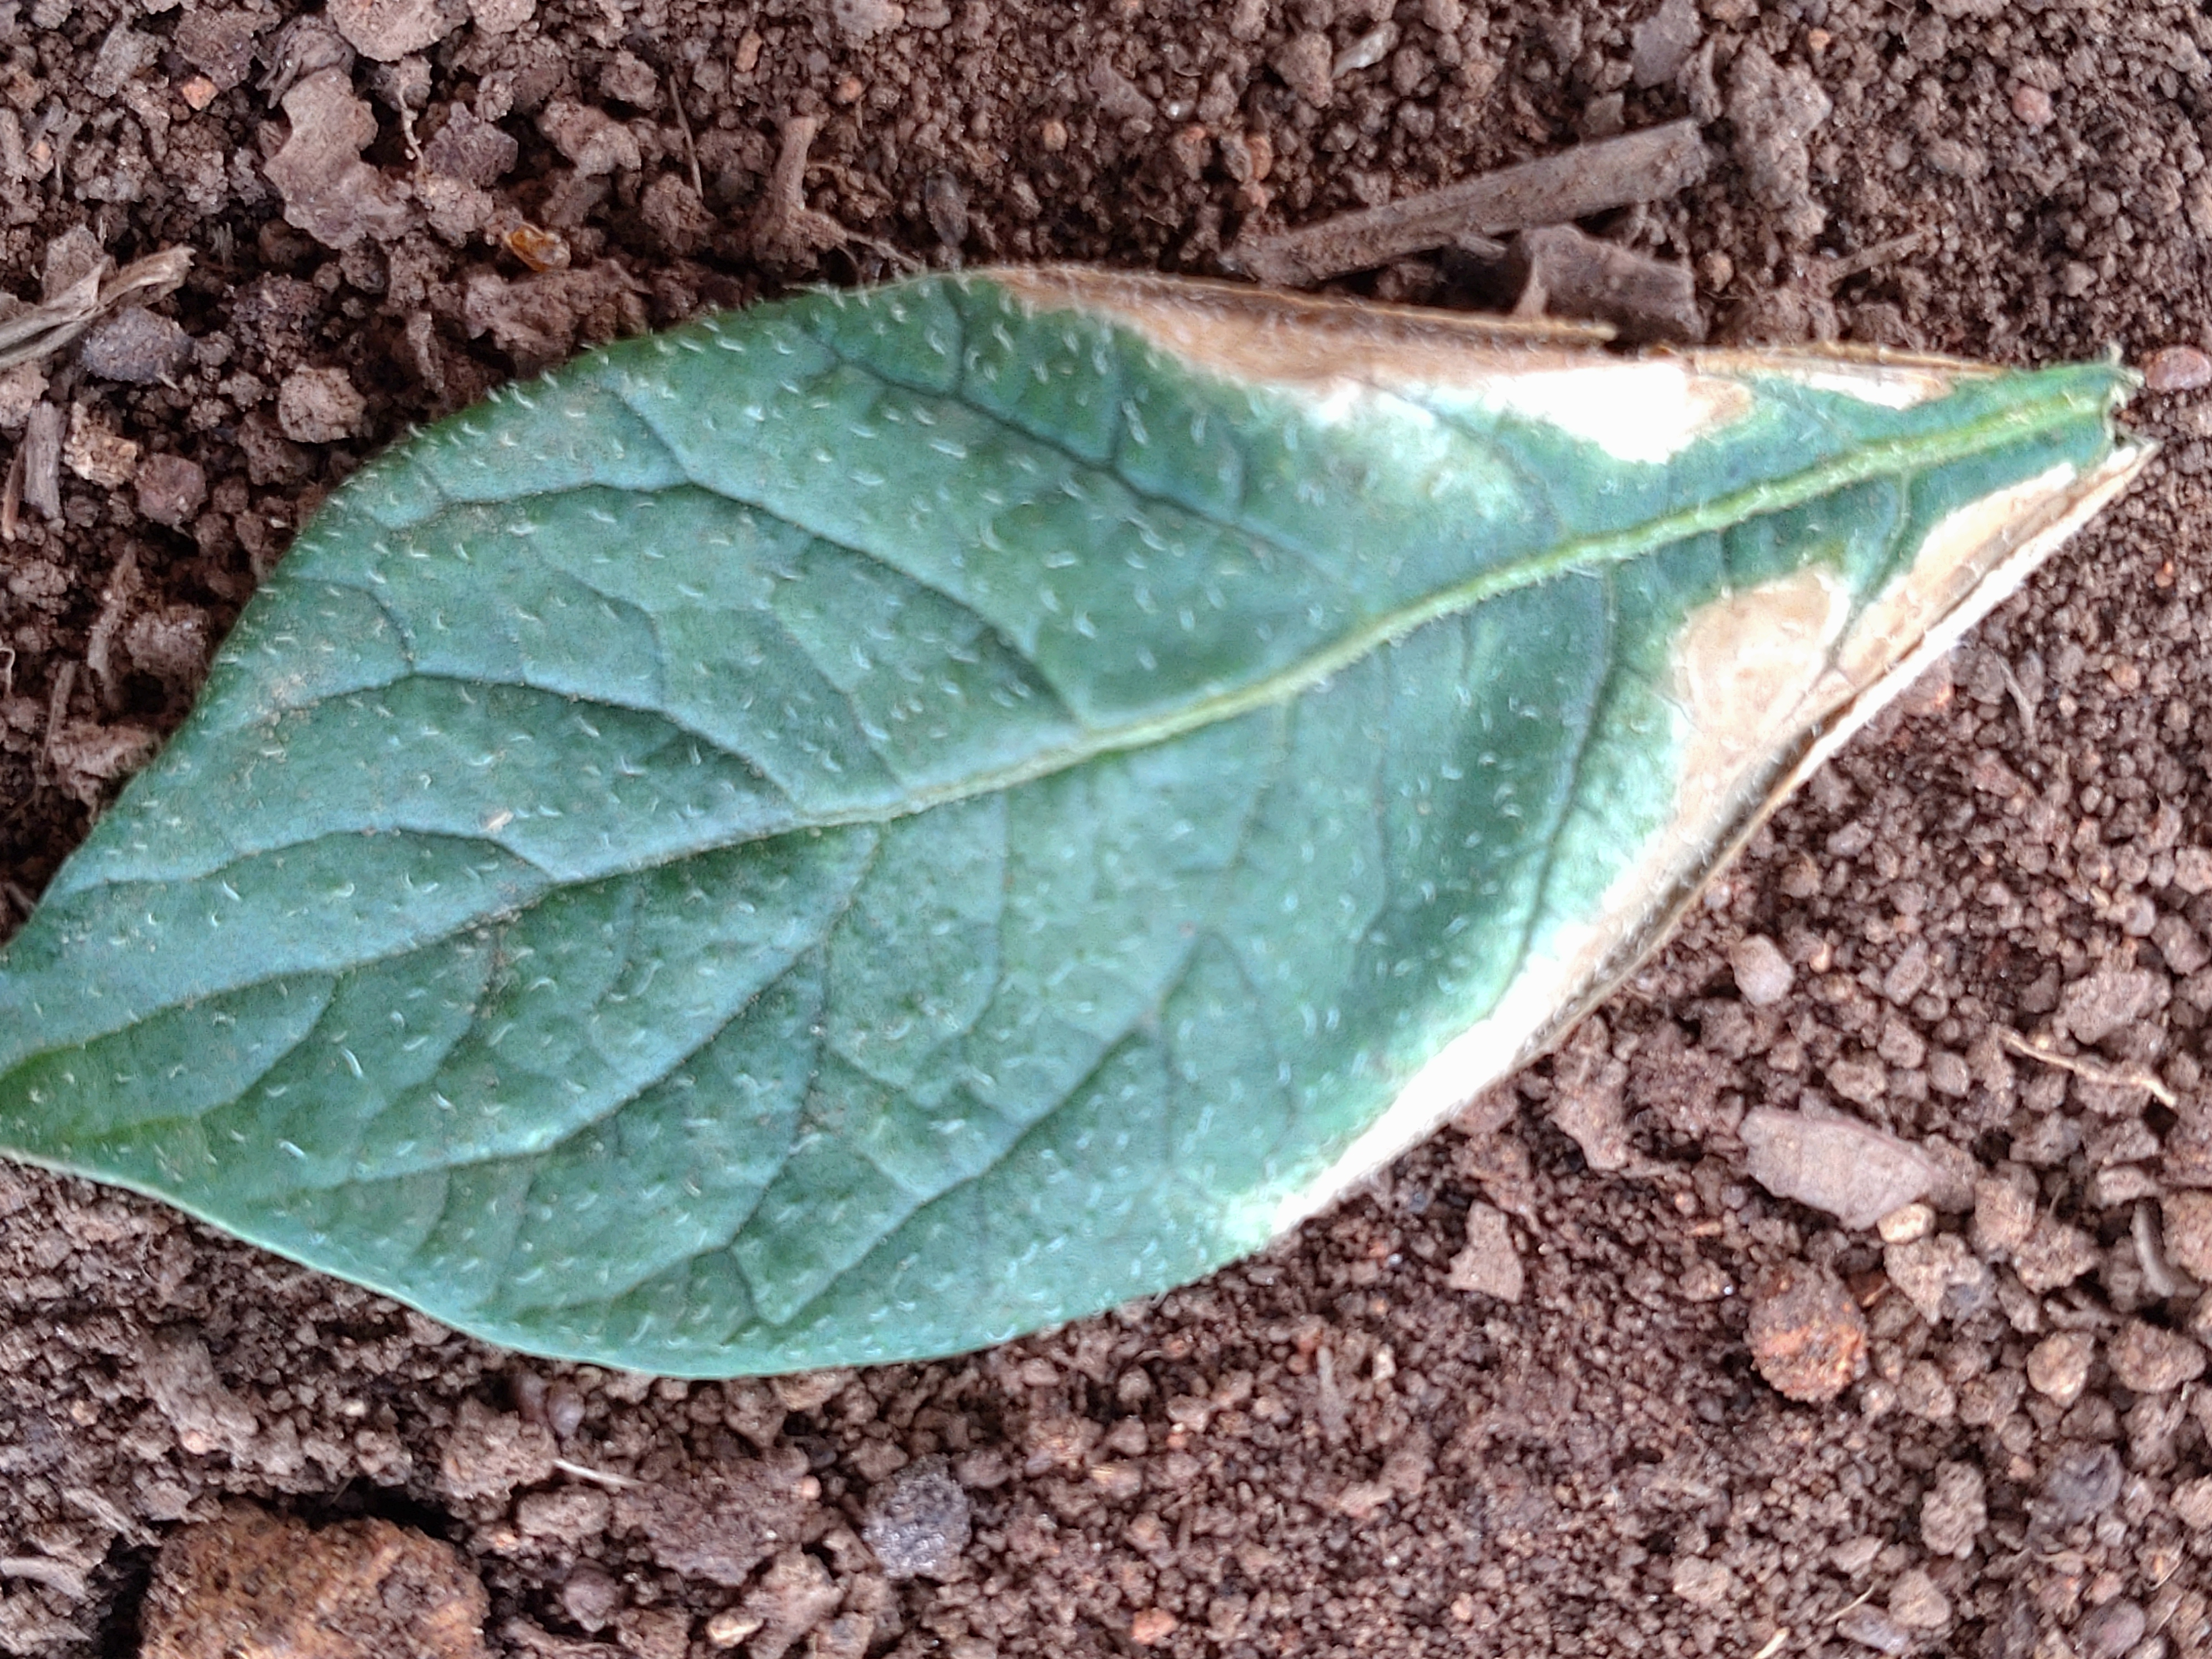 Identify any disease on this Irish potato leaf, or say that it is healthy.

early blight
